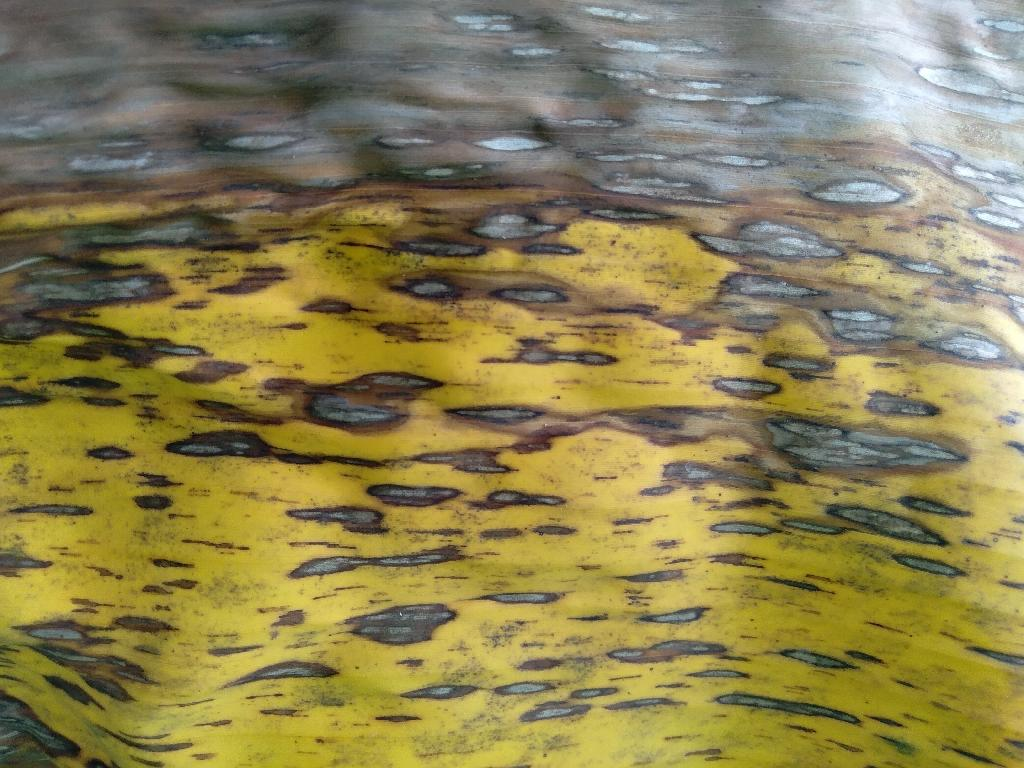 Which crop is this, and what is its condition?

banana, black sigatoka
